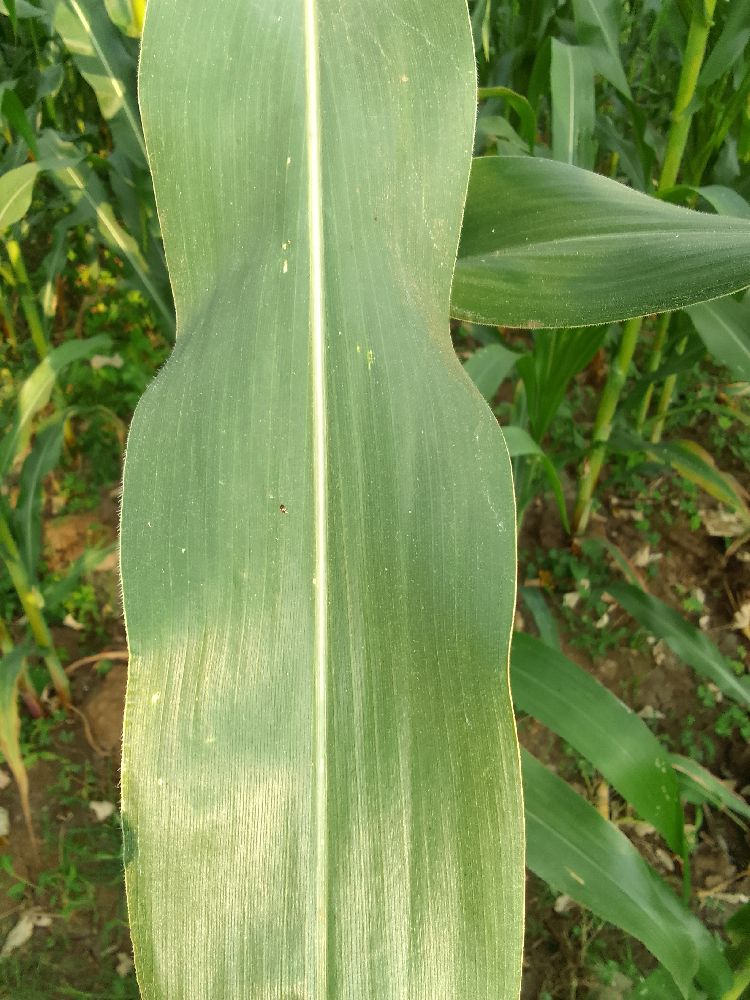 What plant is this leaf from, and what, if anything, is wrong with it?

maize, healthy
